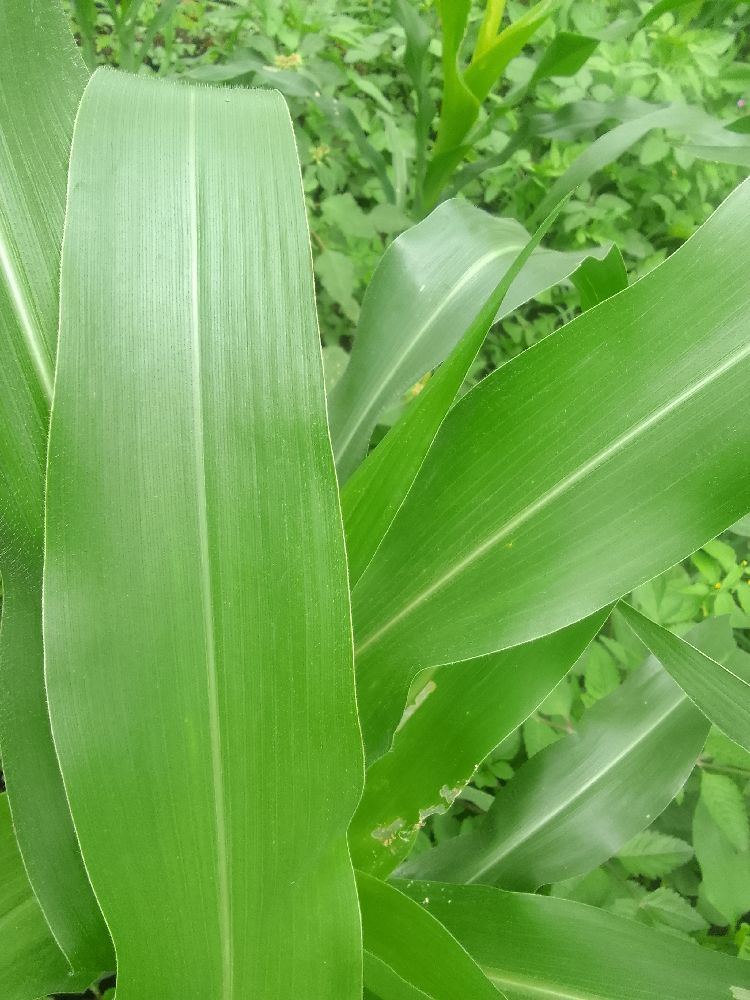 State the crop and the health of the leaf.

maize, healthy
